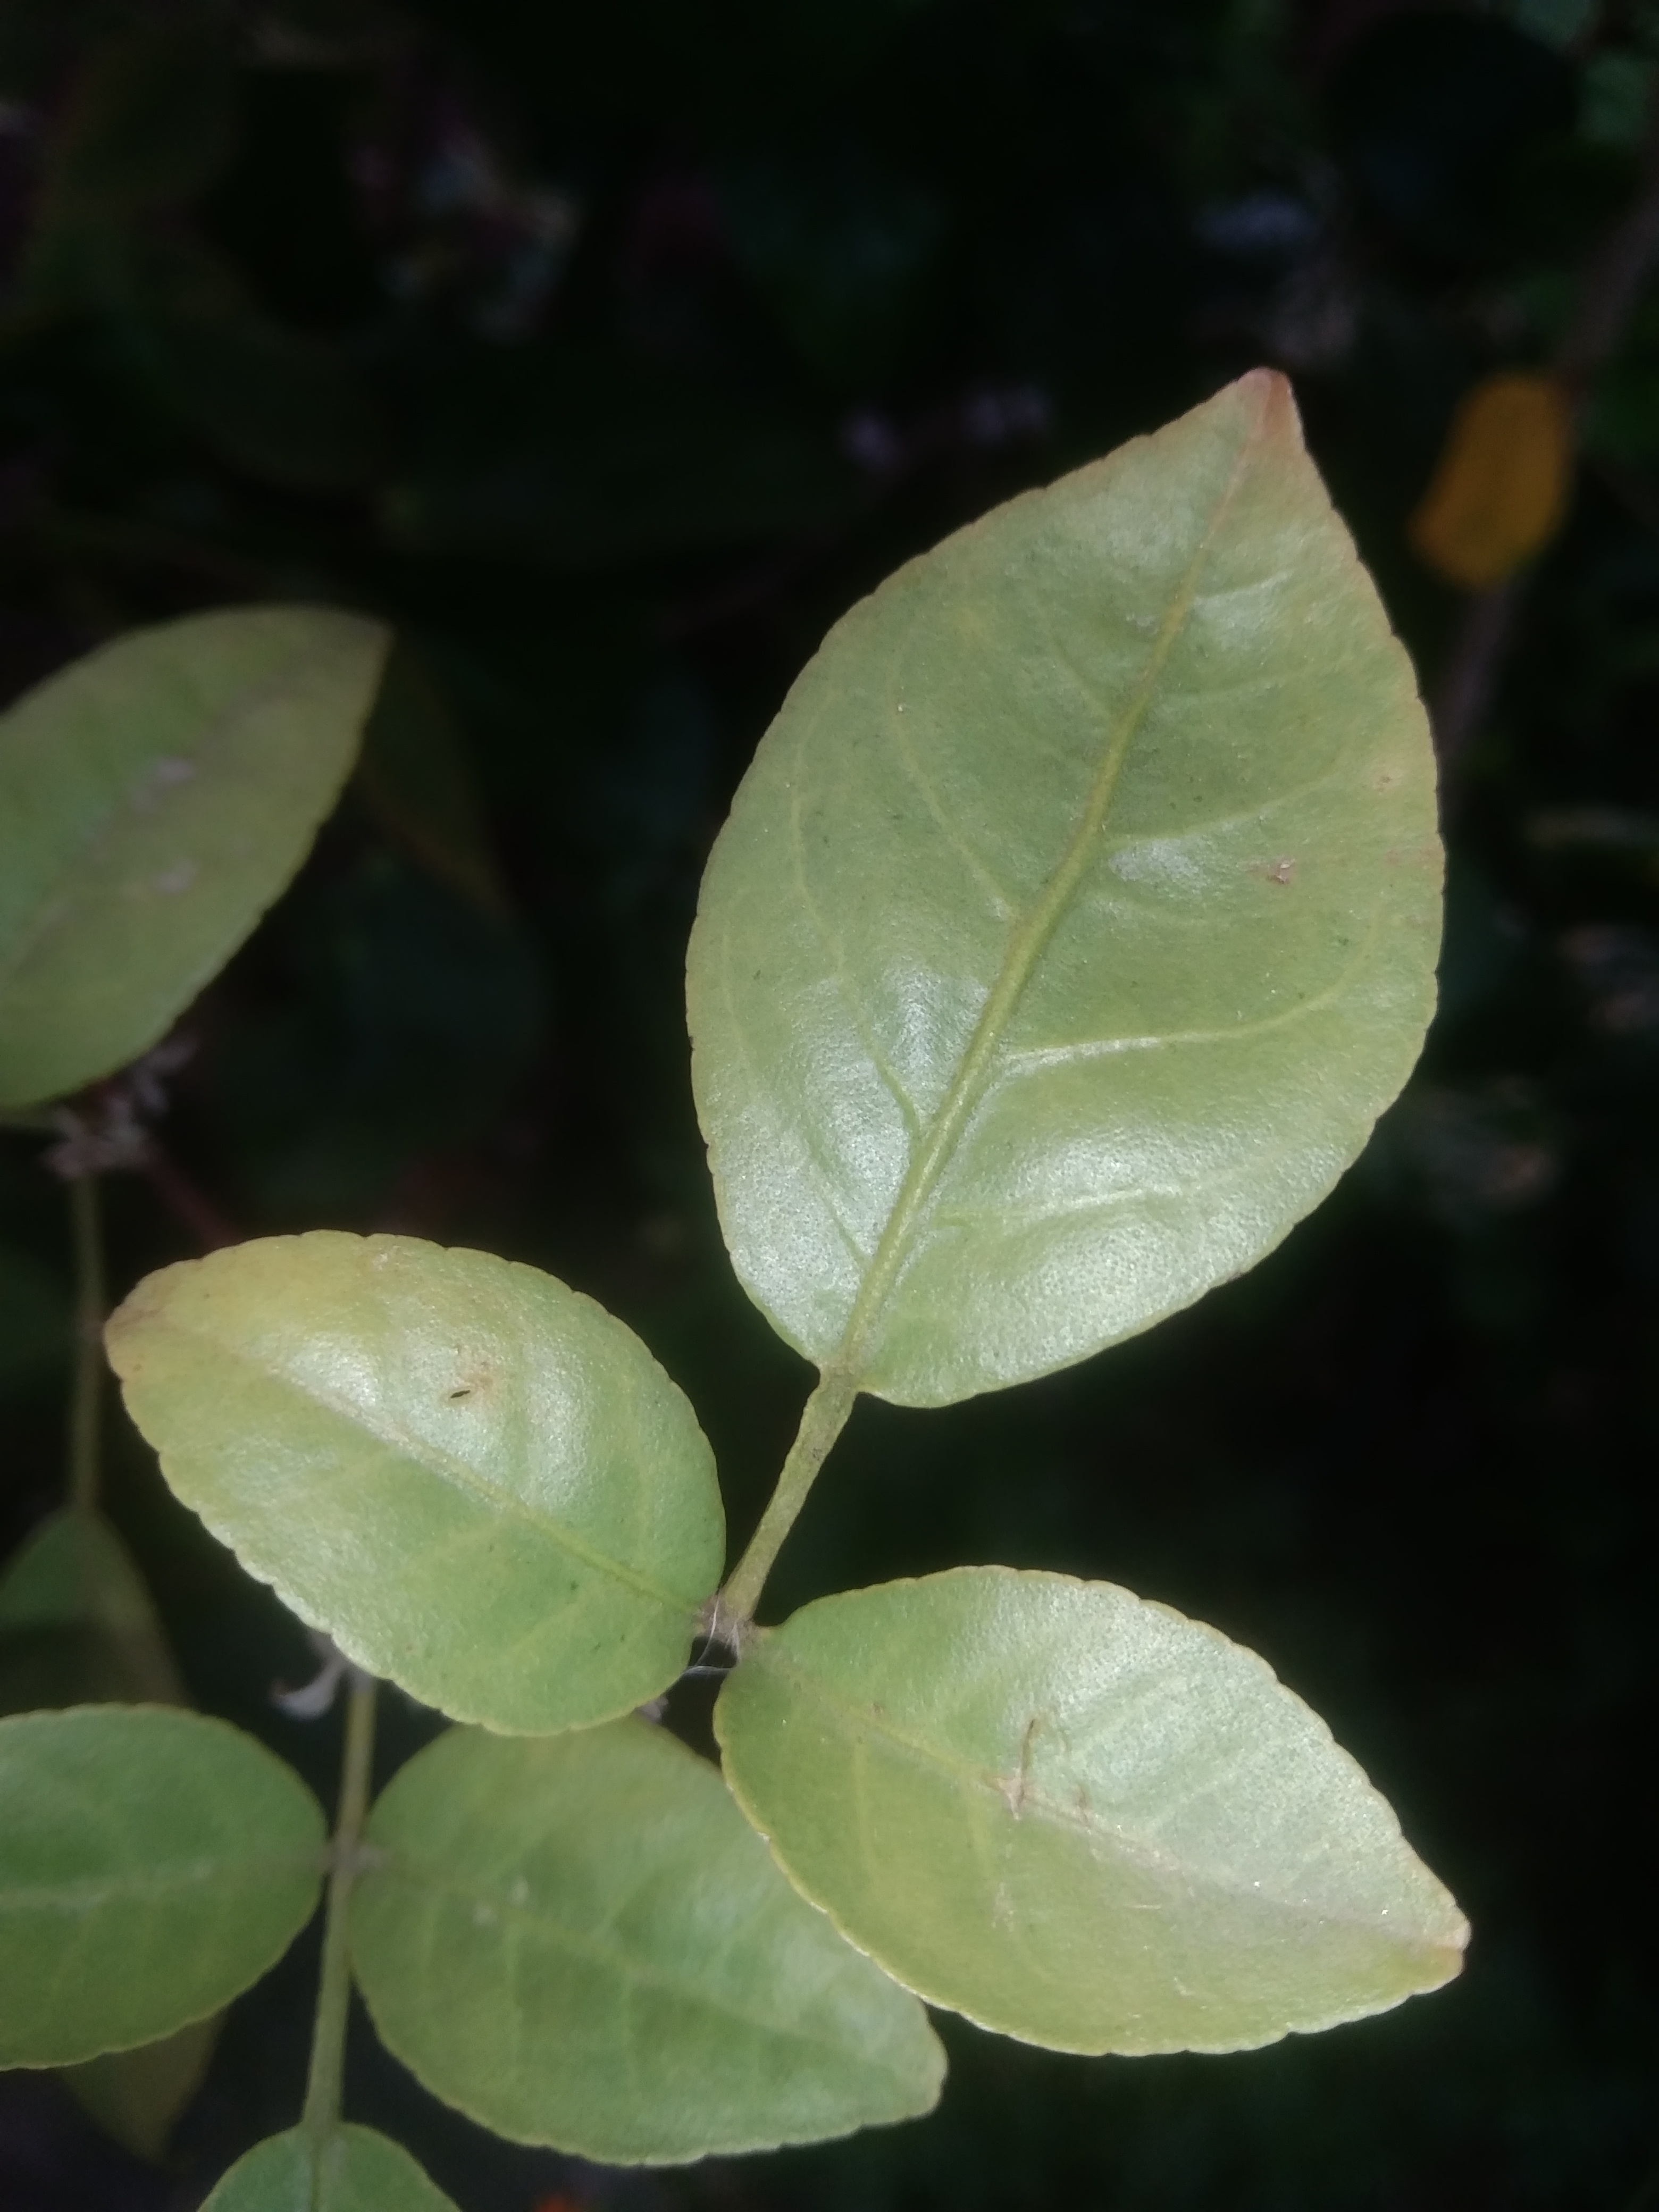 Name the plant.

wood apple
